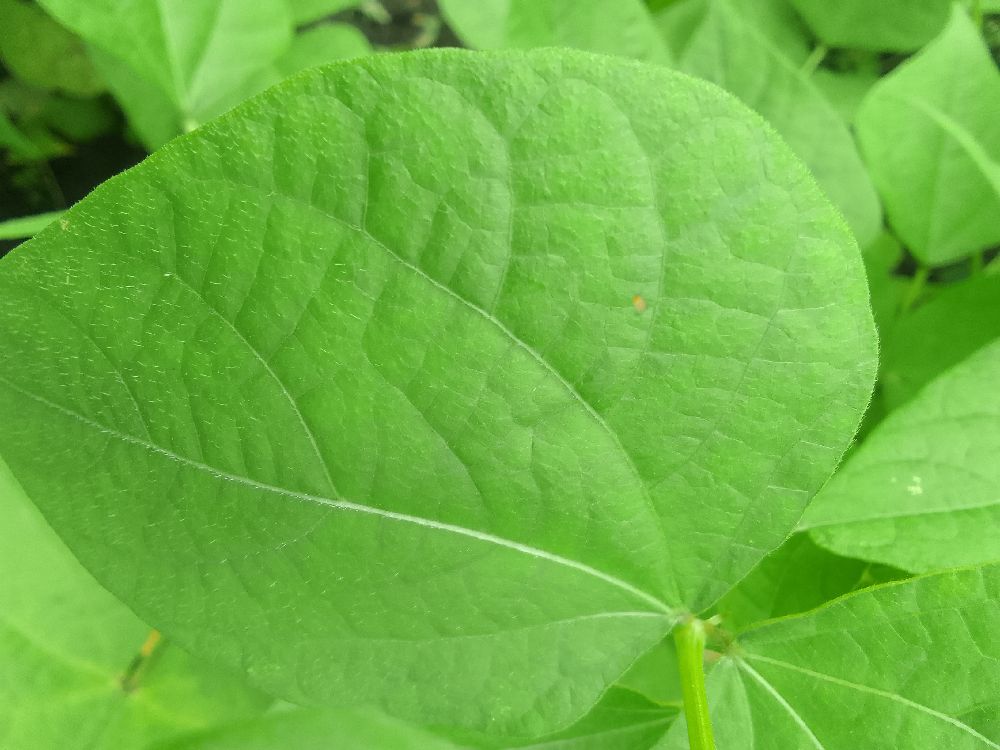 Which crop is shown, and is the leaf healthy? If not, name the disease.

common bean, healthy
